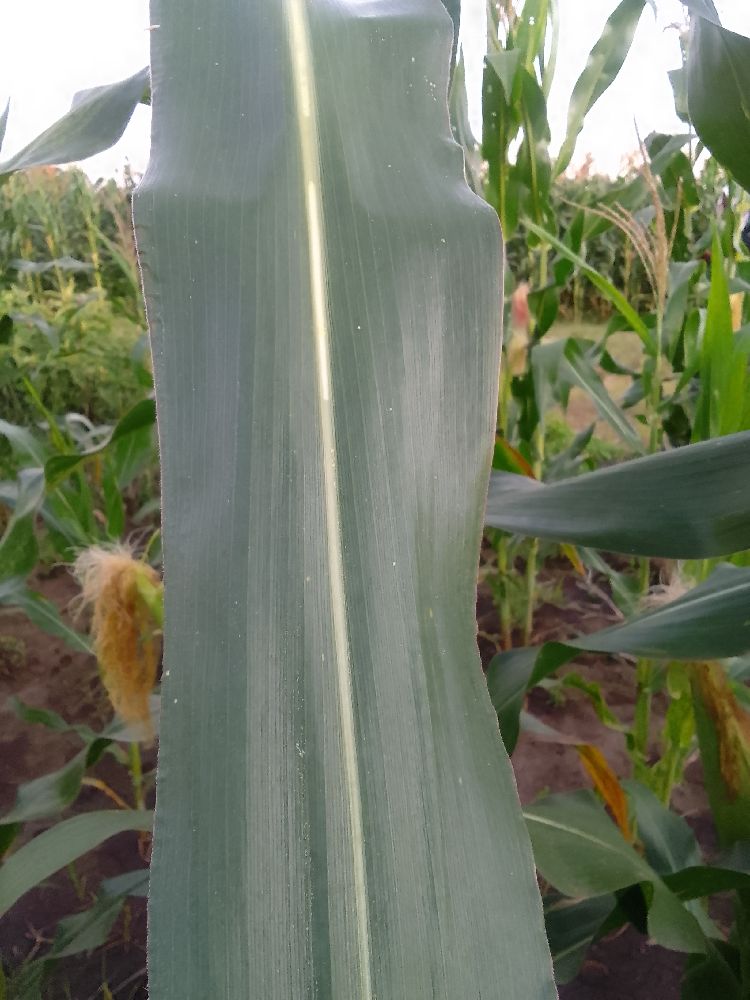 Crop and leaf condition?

common bean, healthy
